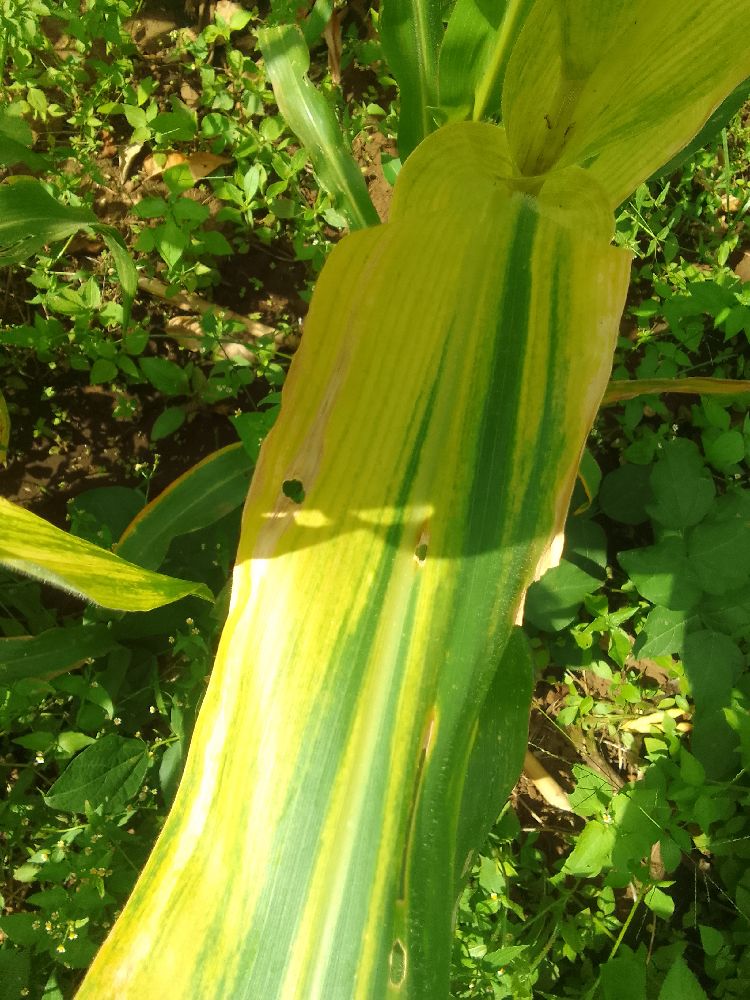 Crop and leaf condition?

maize, maize lethal necrosis
